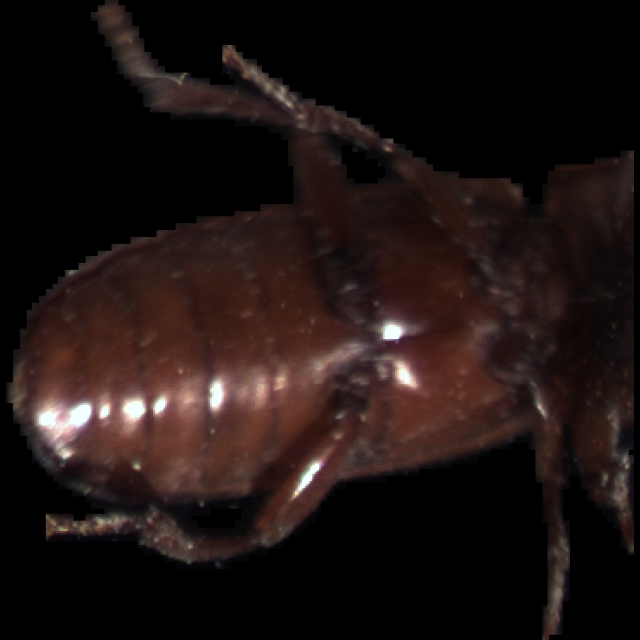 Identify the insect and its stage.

mealworm beetle
